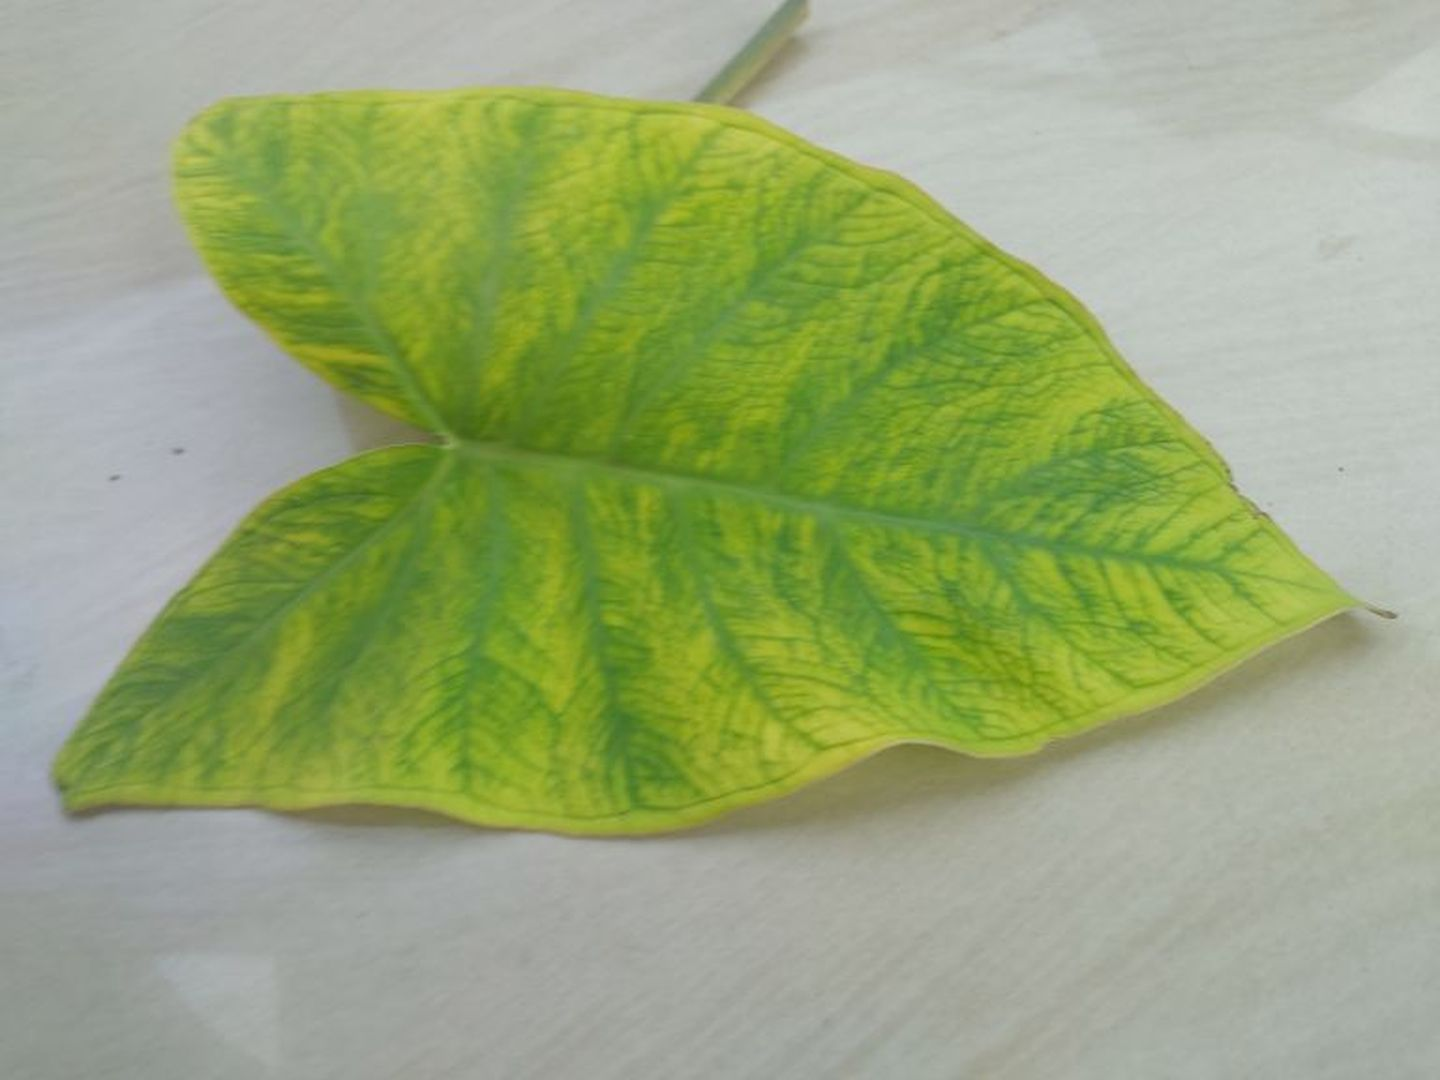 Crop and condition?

taro, mosaic
